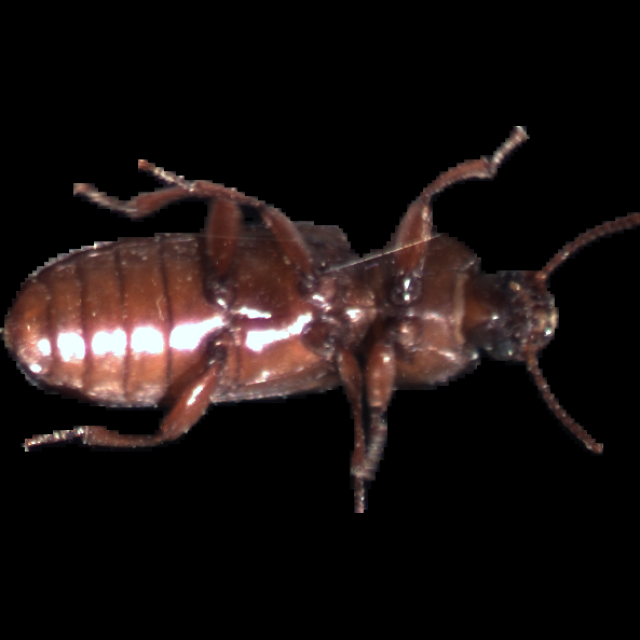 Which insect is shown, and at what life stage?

mealworm beetle
